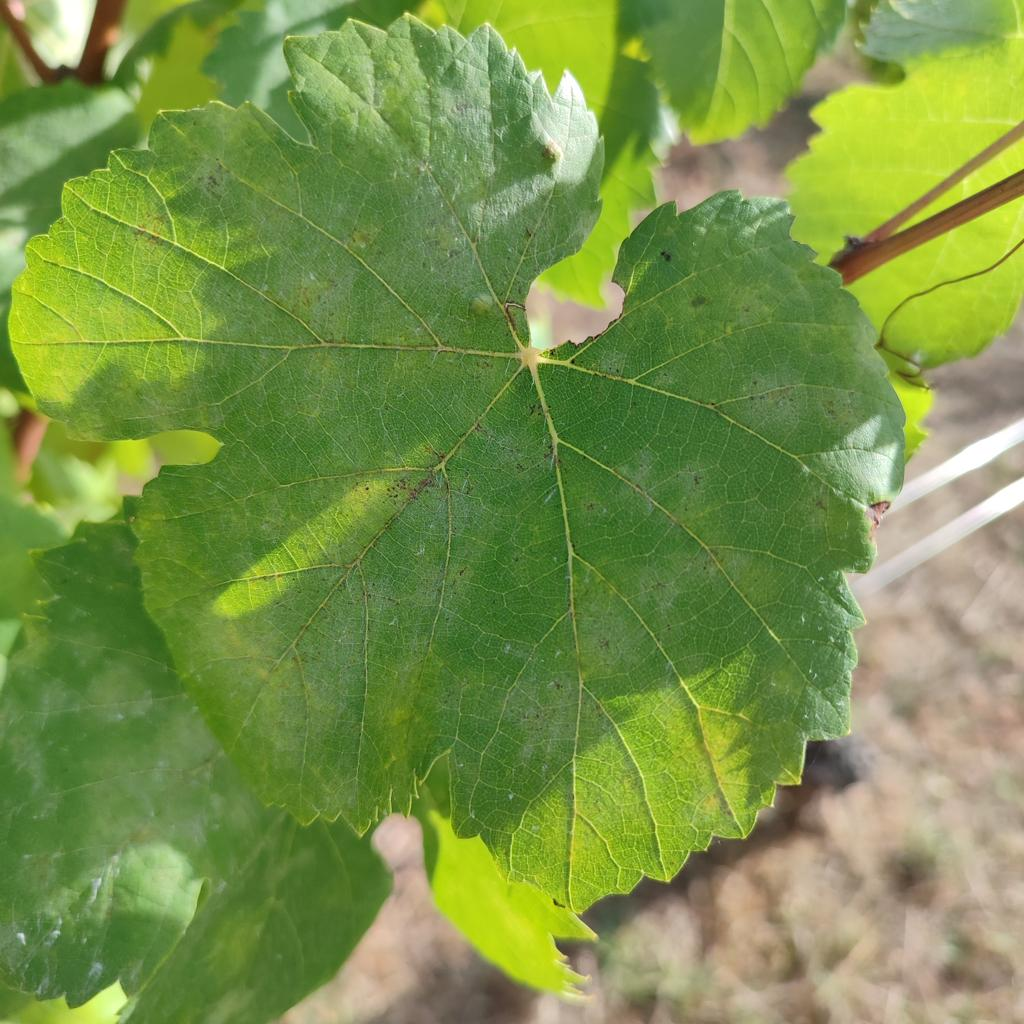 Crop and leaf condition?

grapevine, powdery mildew
